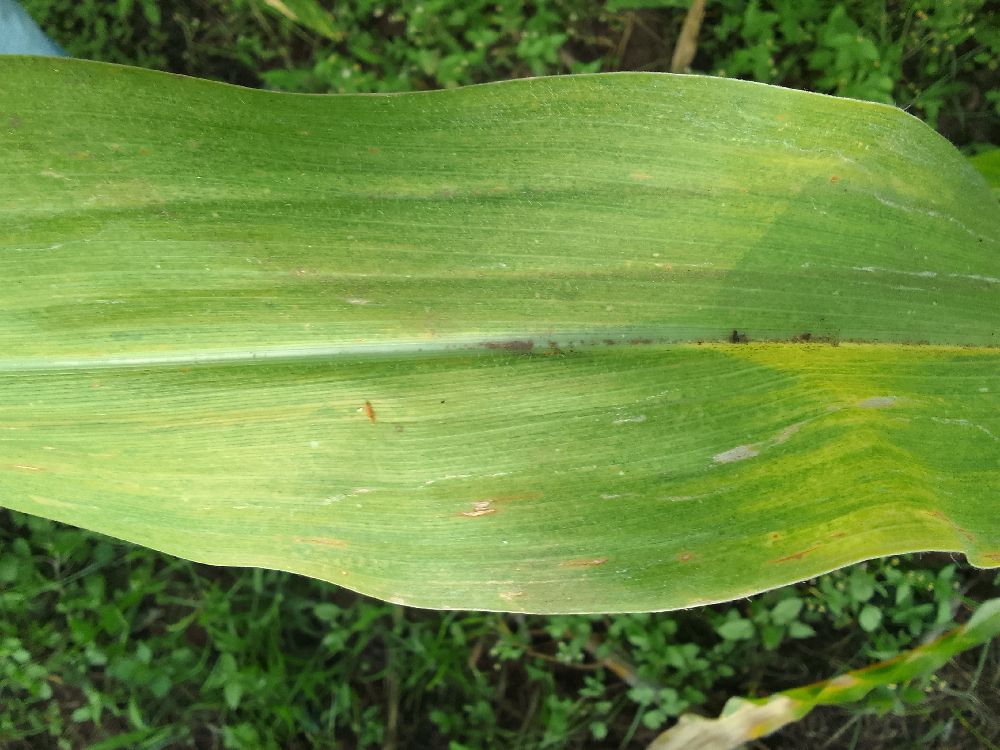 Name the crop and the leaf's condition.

maize, maize lethal necrosis
